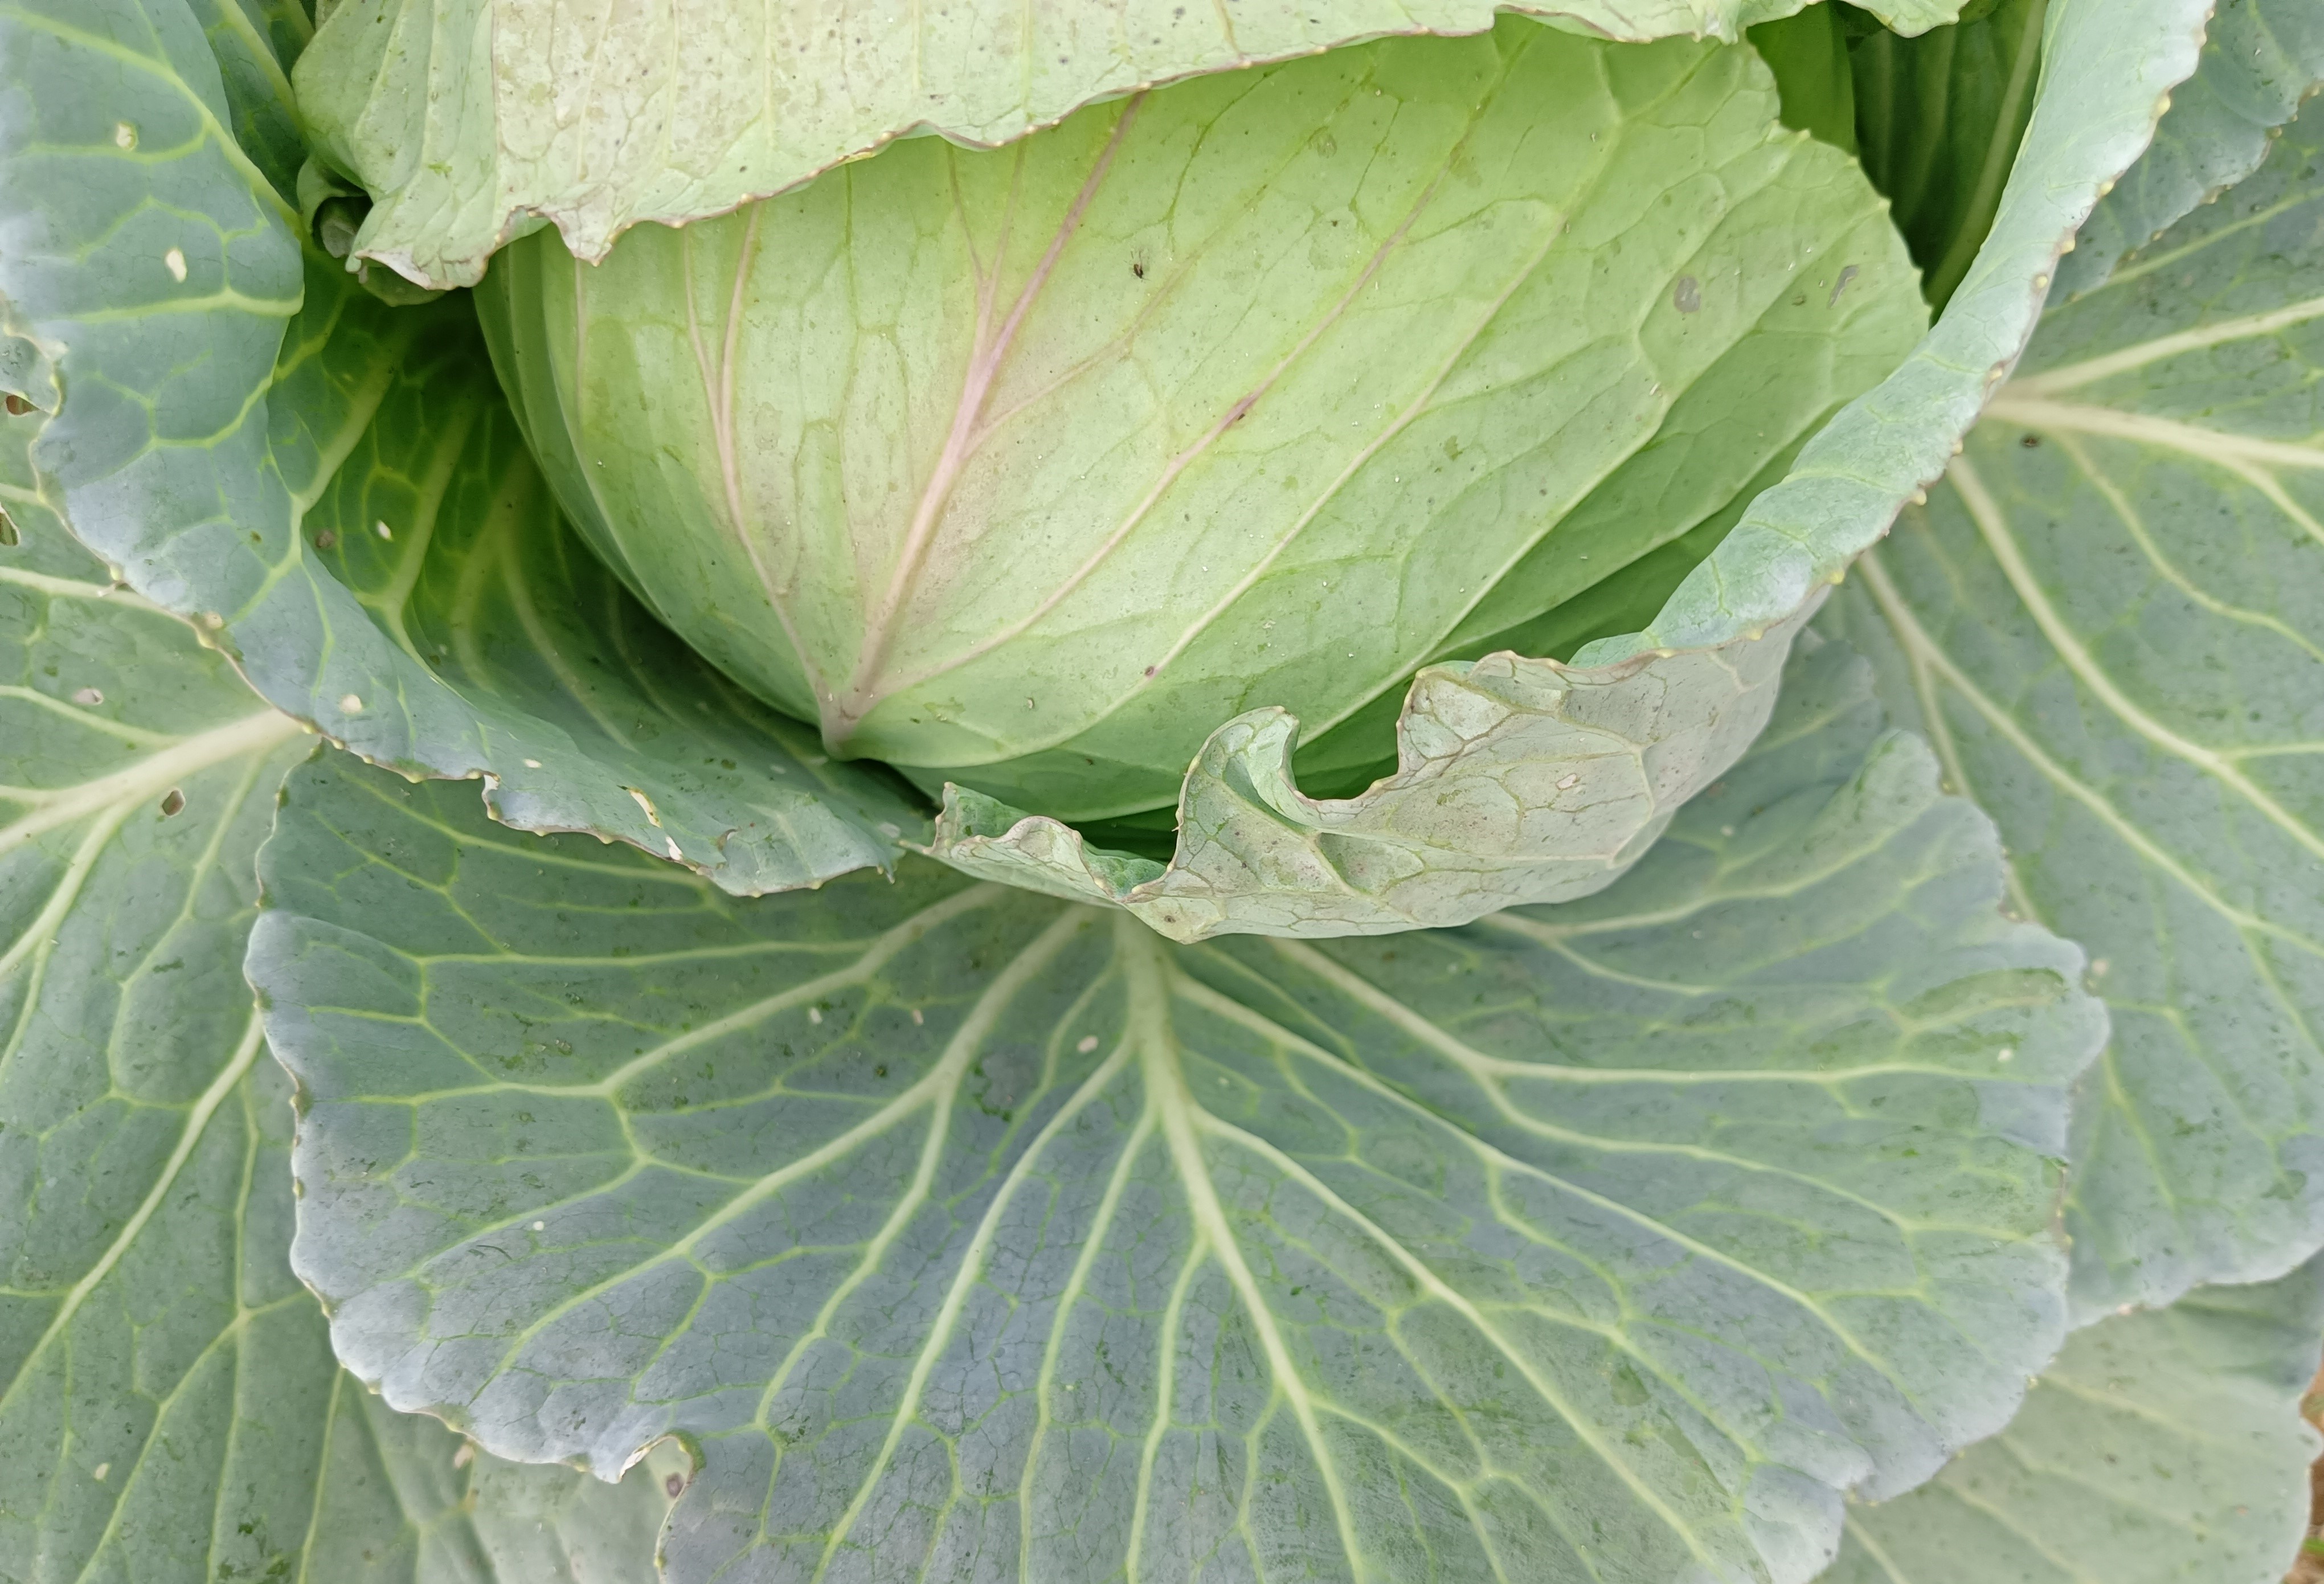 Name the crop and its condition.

cabbage, healthy
